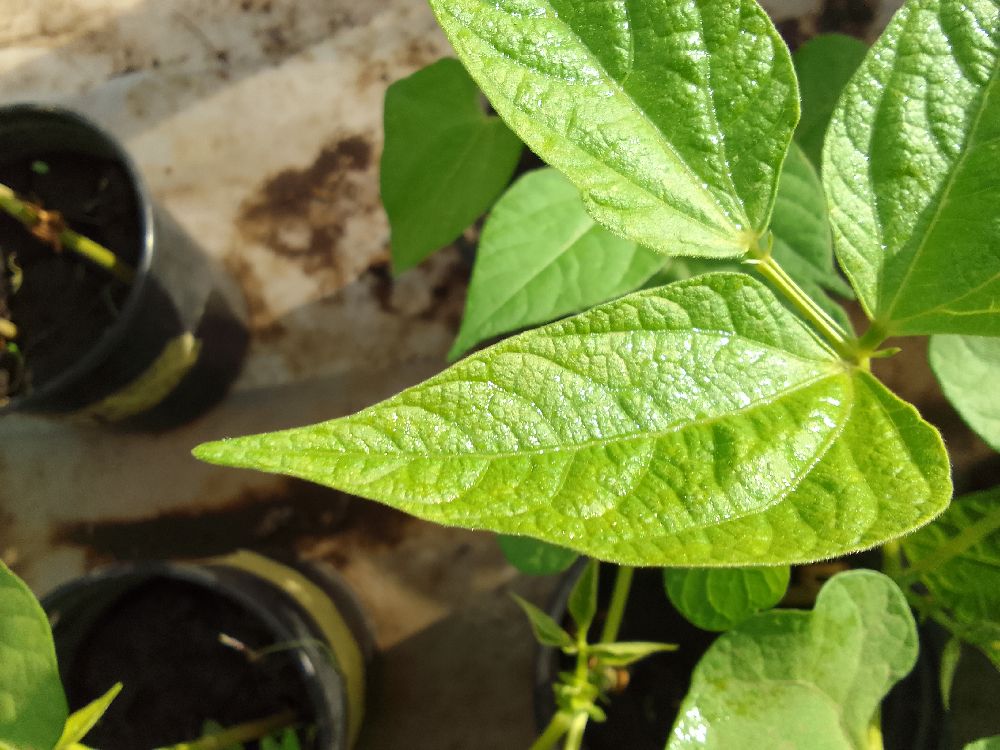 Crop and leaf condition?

common bean, healthy
